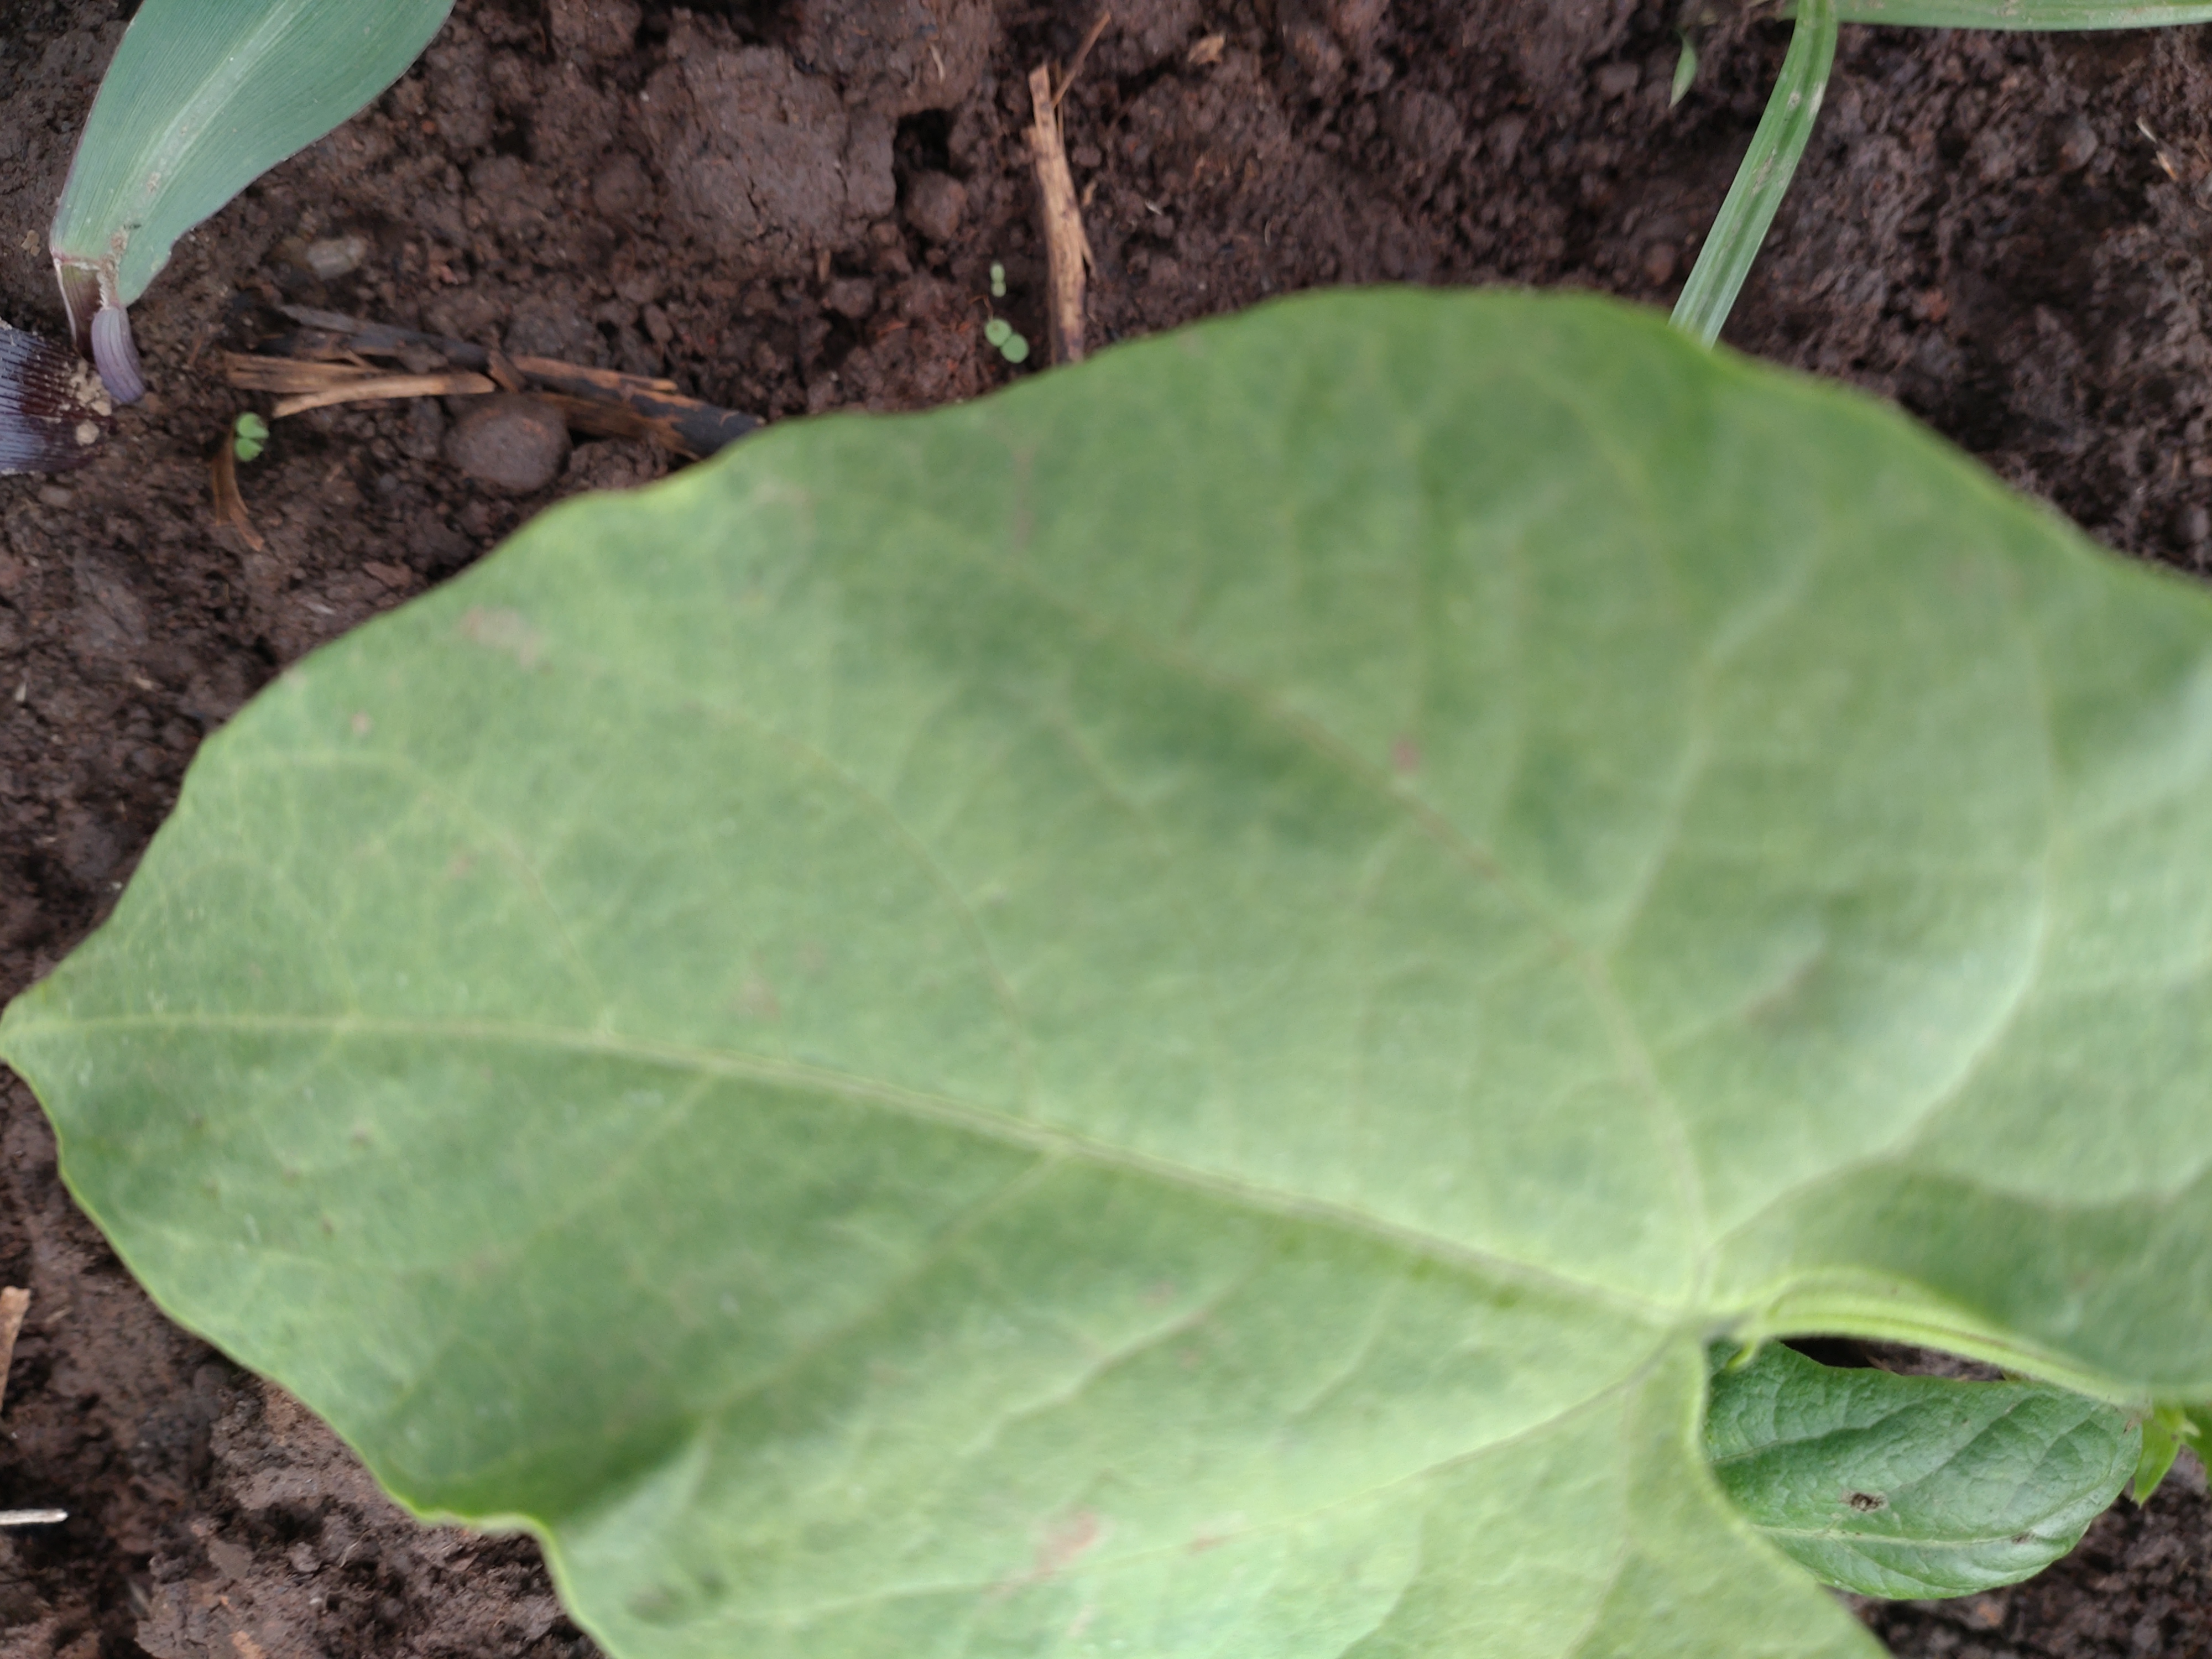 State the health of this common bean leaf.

healthy
